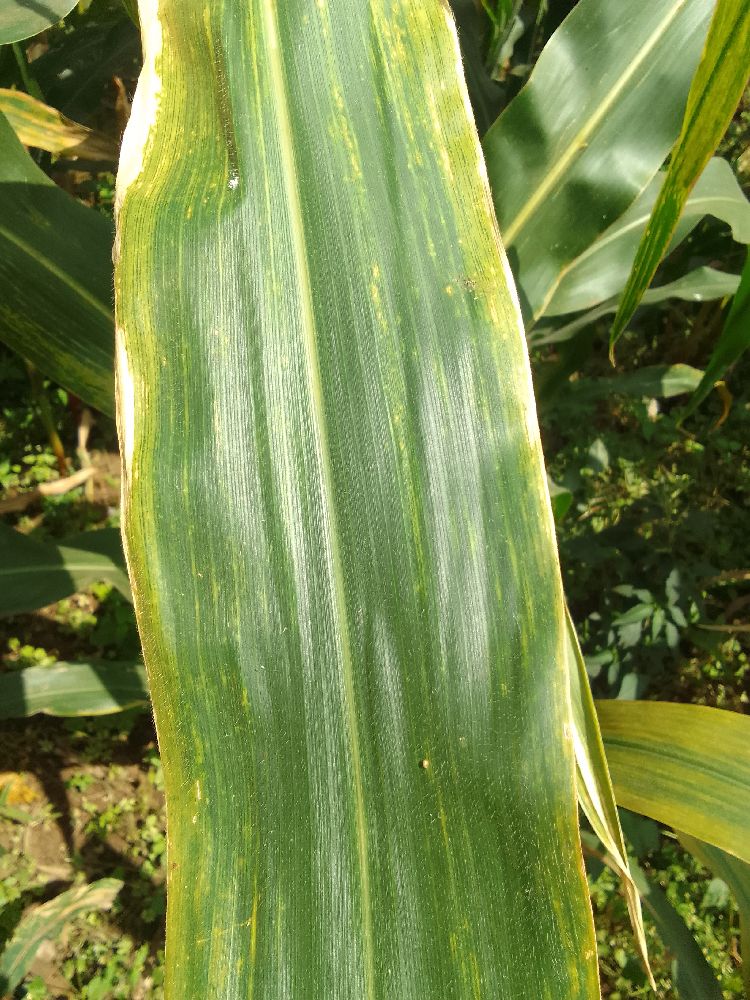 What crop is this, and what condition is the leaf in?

maize, maize lethal necrosis
